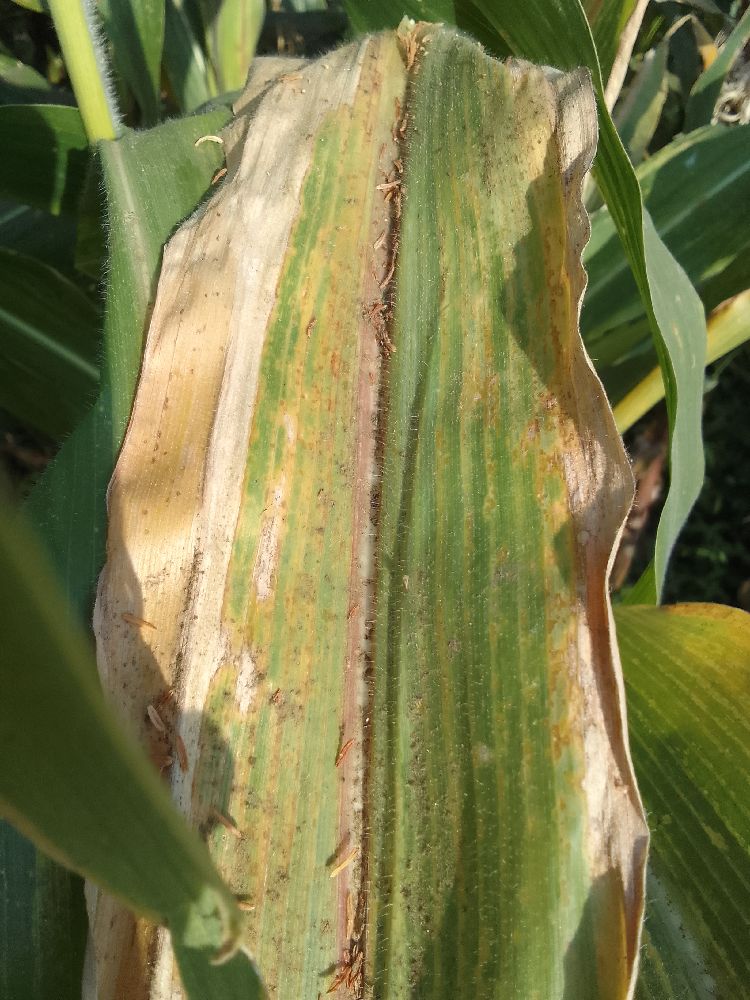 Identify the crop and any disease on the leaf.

maize, maize lethal necrosis
